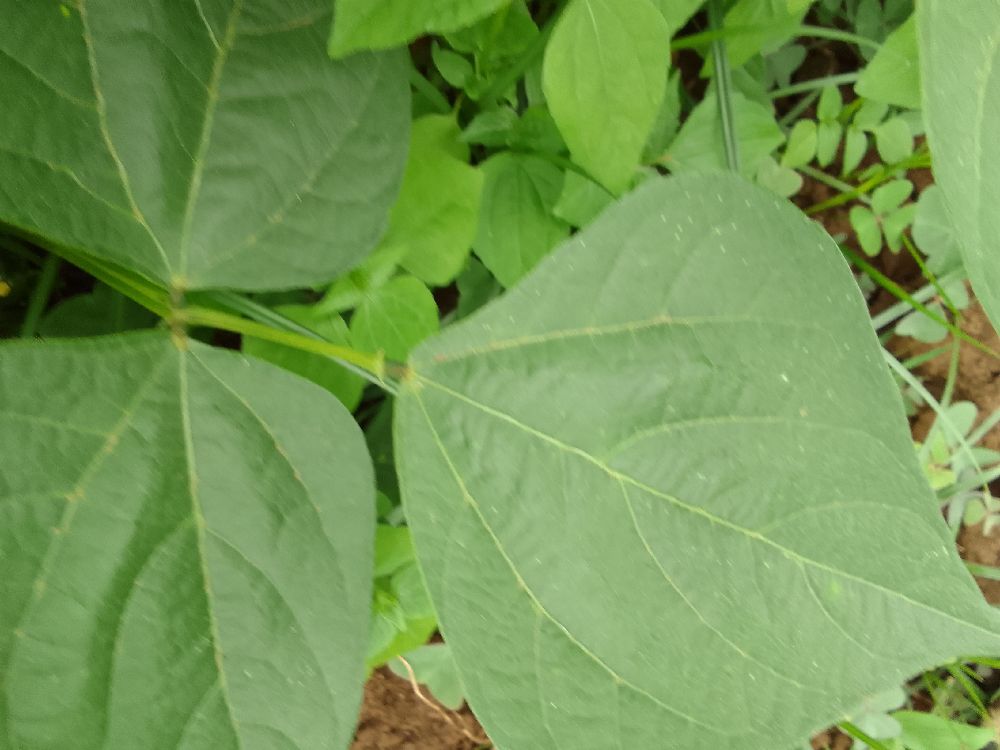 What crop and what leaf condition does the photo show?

common bean, healthy
